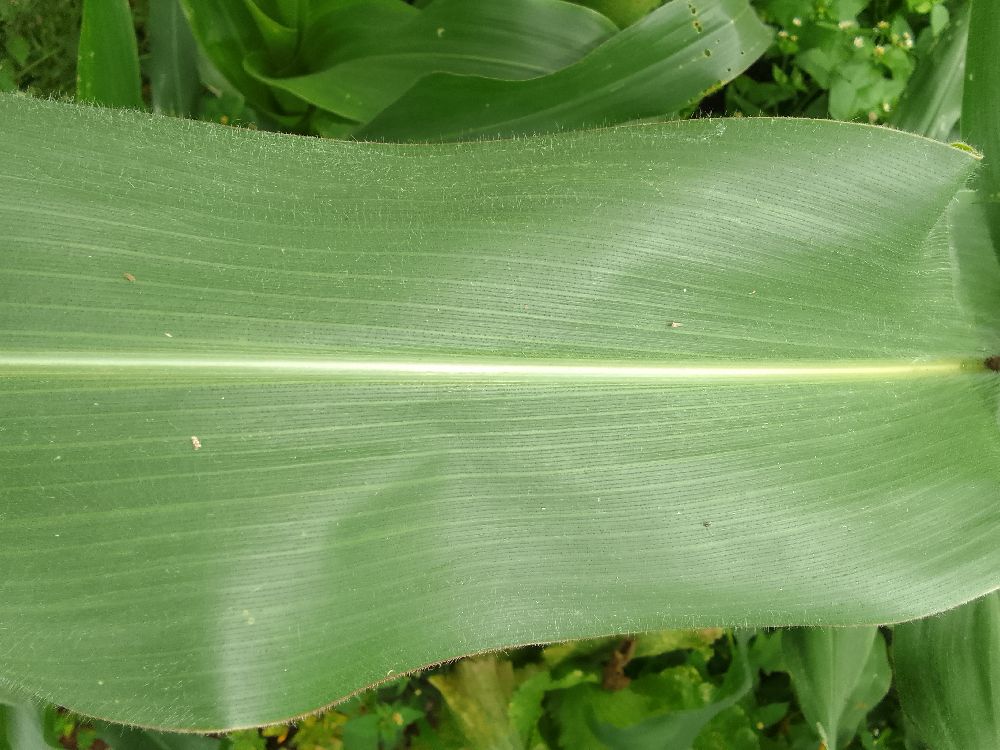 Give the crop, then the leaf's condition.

maize, healthy
